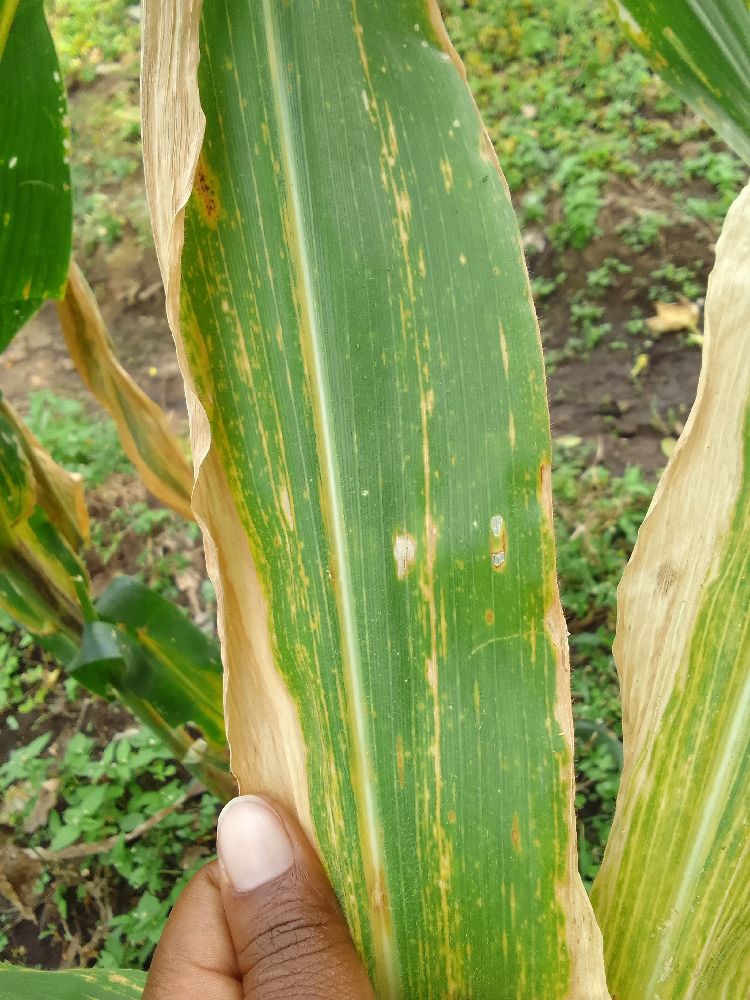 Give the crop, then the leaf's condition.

maize, maize lethal necrosis
